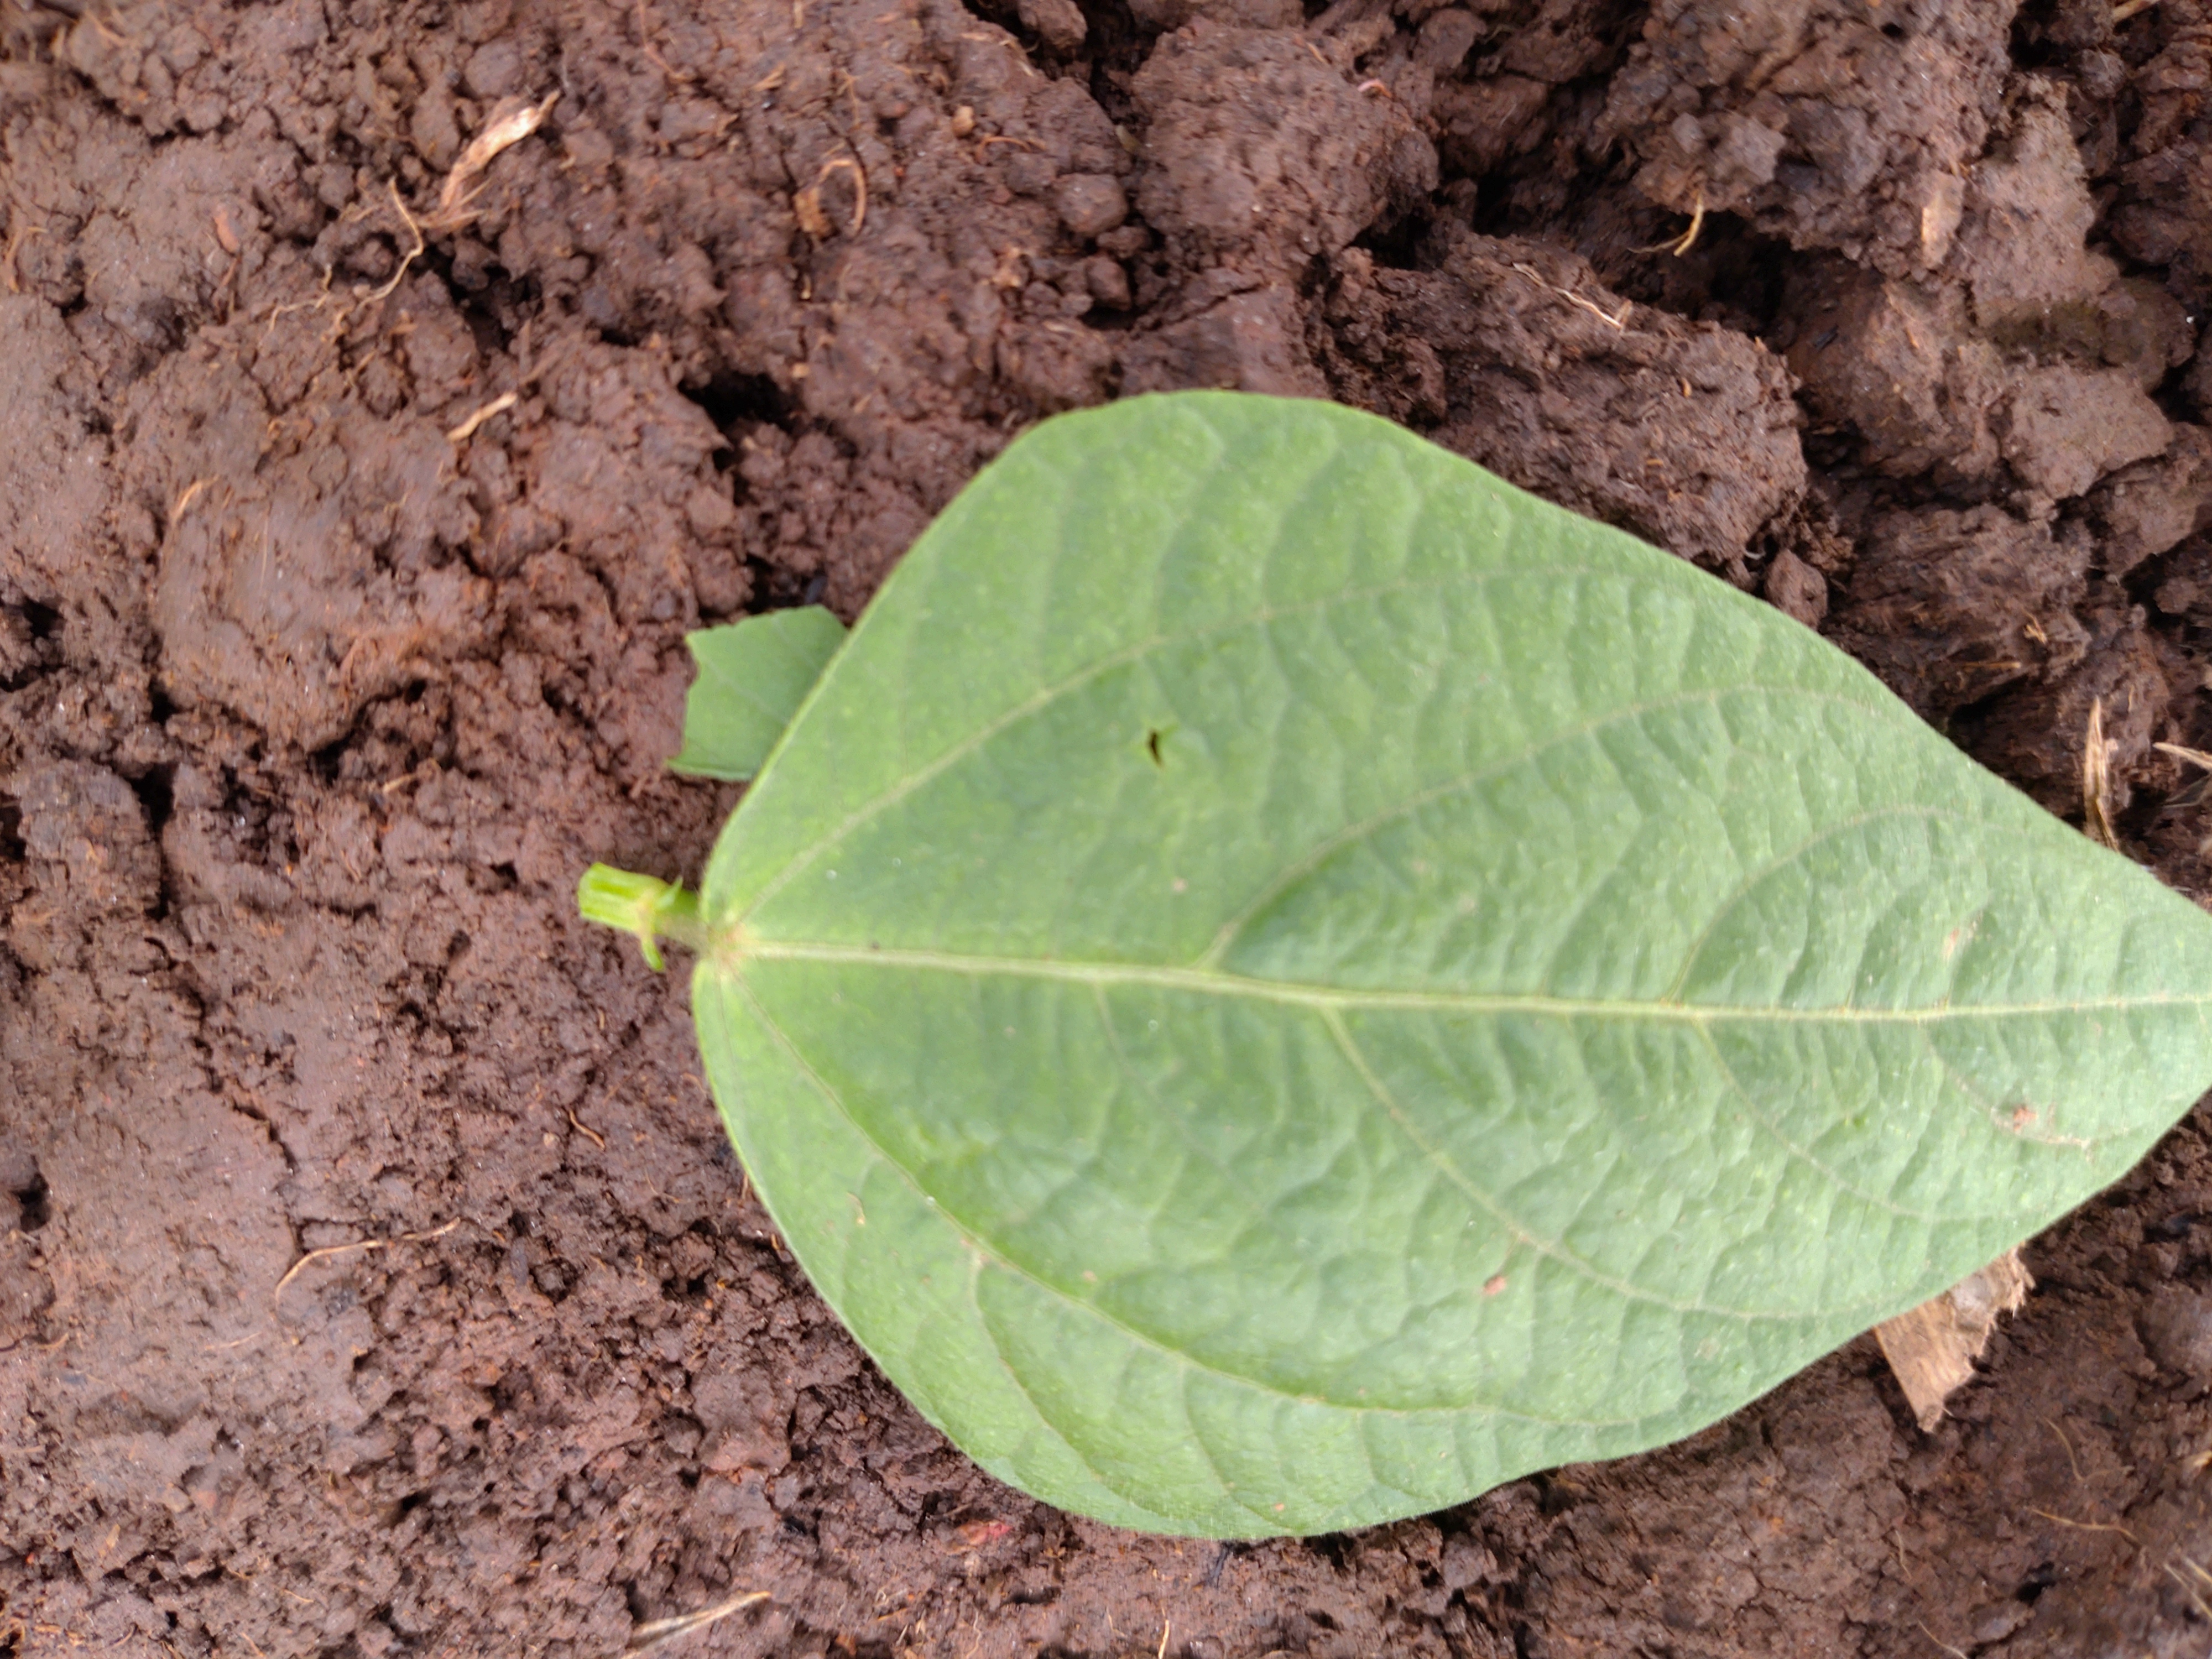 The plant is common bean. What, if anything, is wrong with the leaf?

healthy
